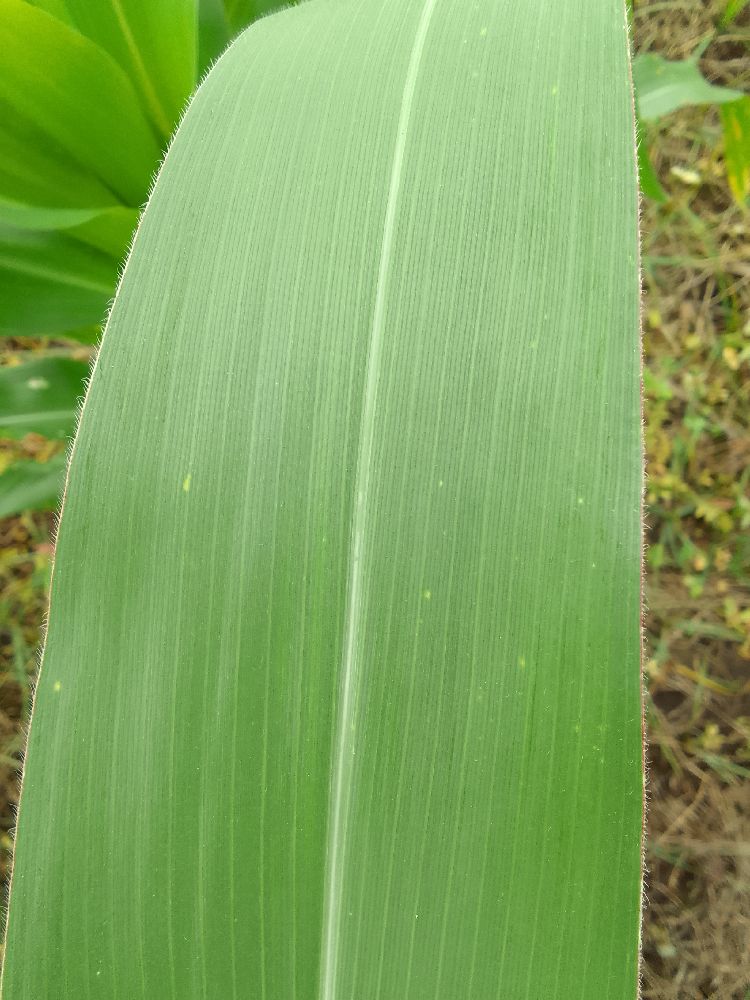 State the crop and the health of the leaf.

maize, healthy
